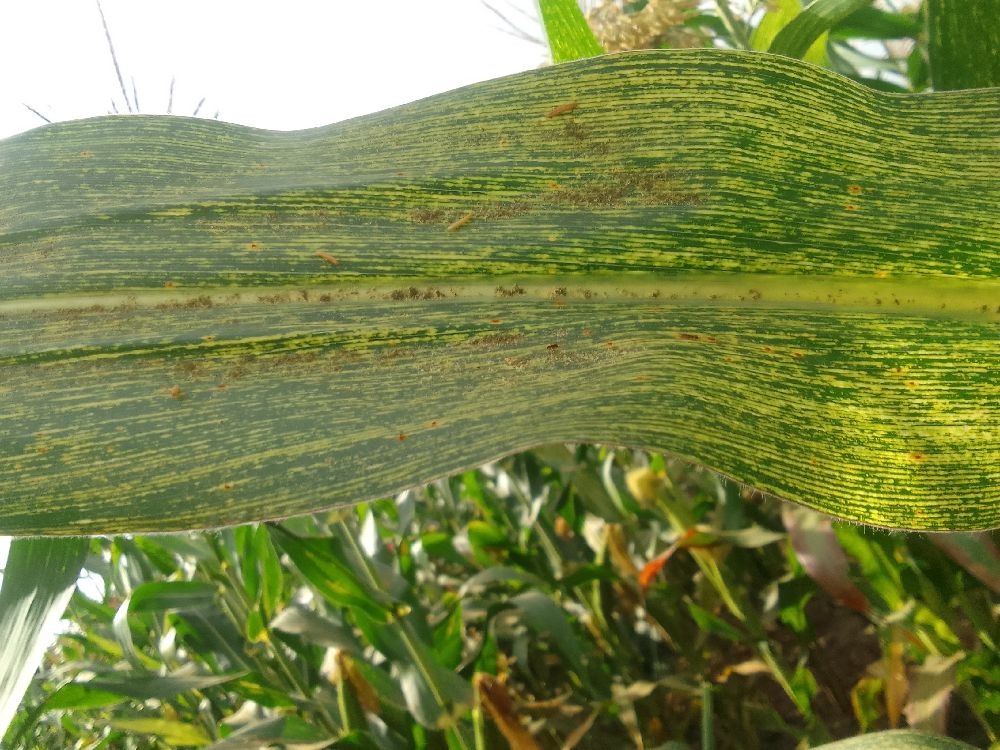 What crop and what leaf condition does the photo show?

maize, maize streak virus
